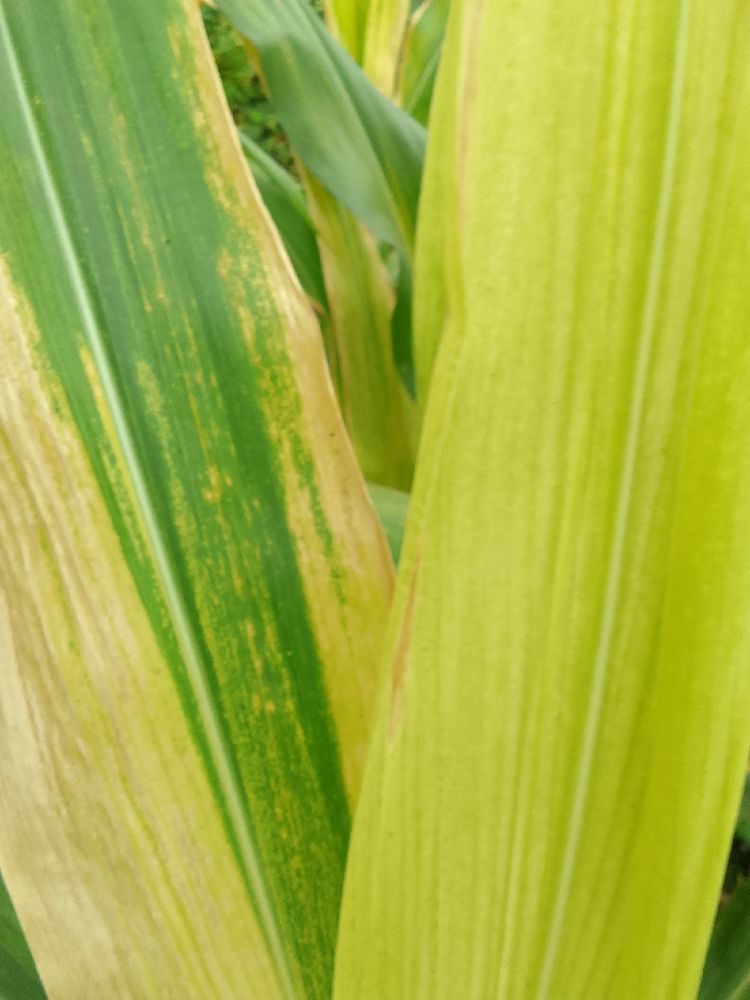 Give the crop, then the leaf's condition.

maize, maize lethal necrosis
